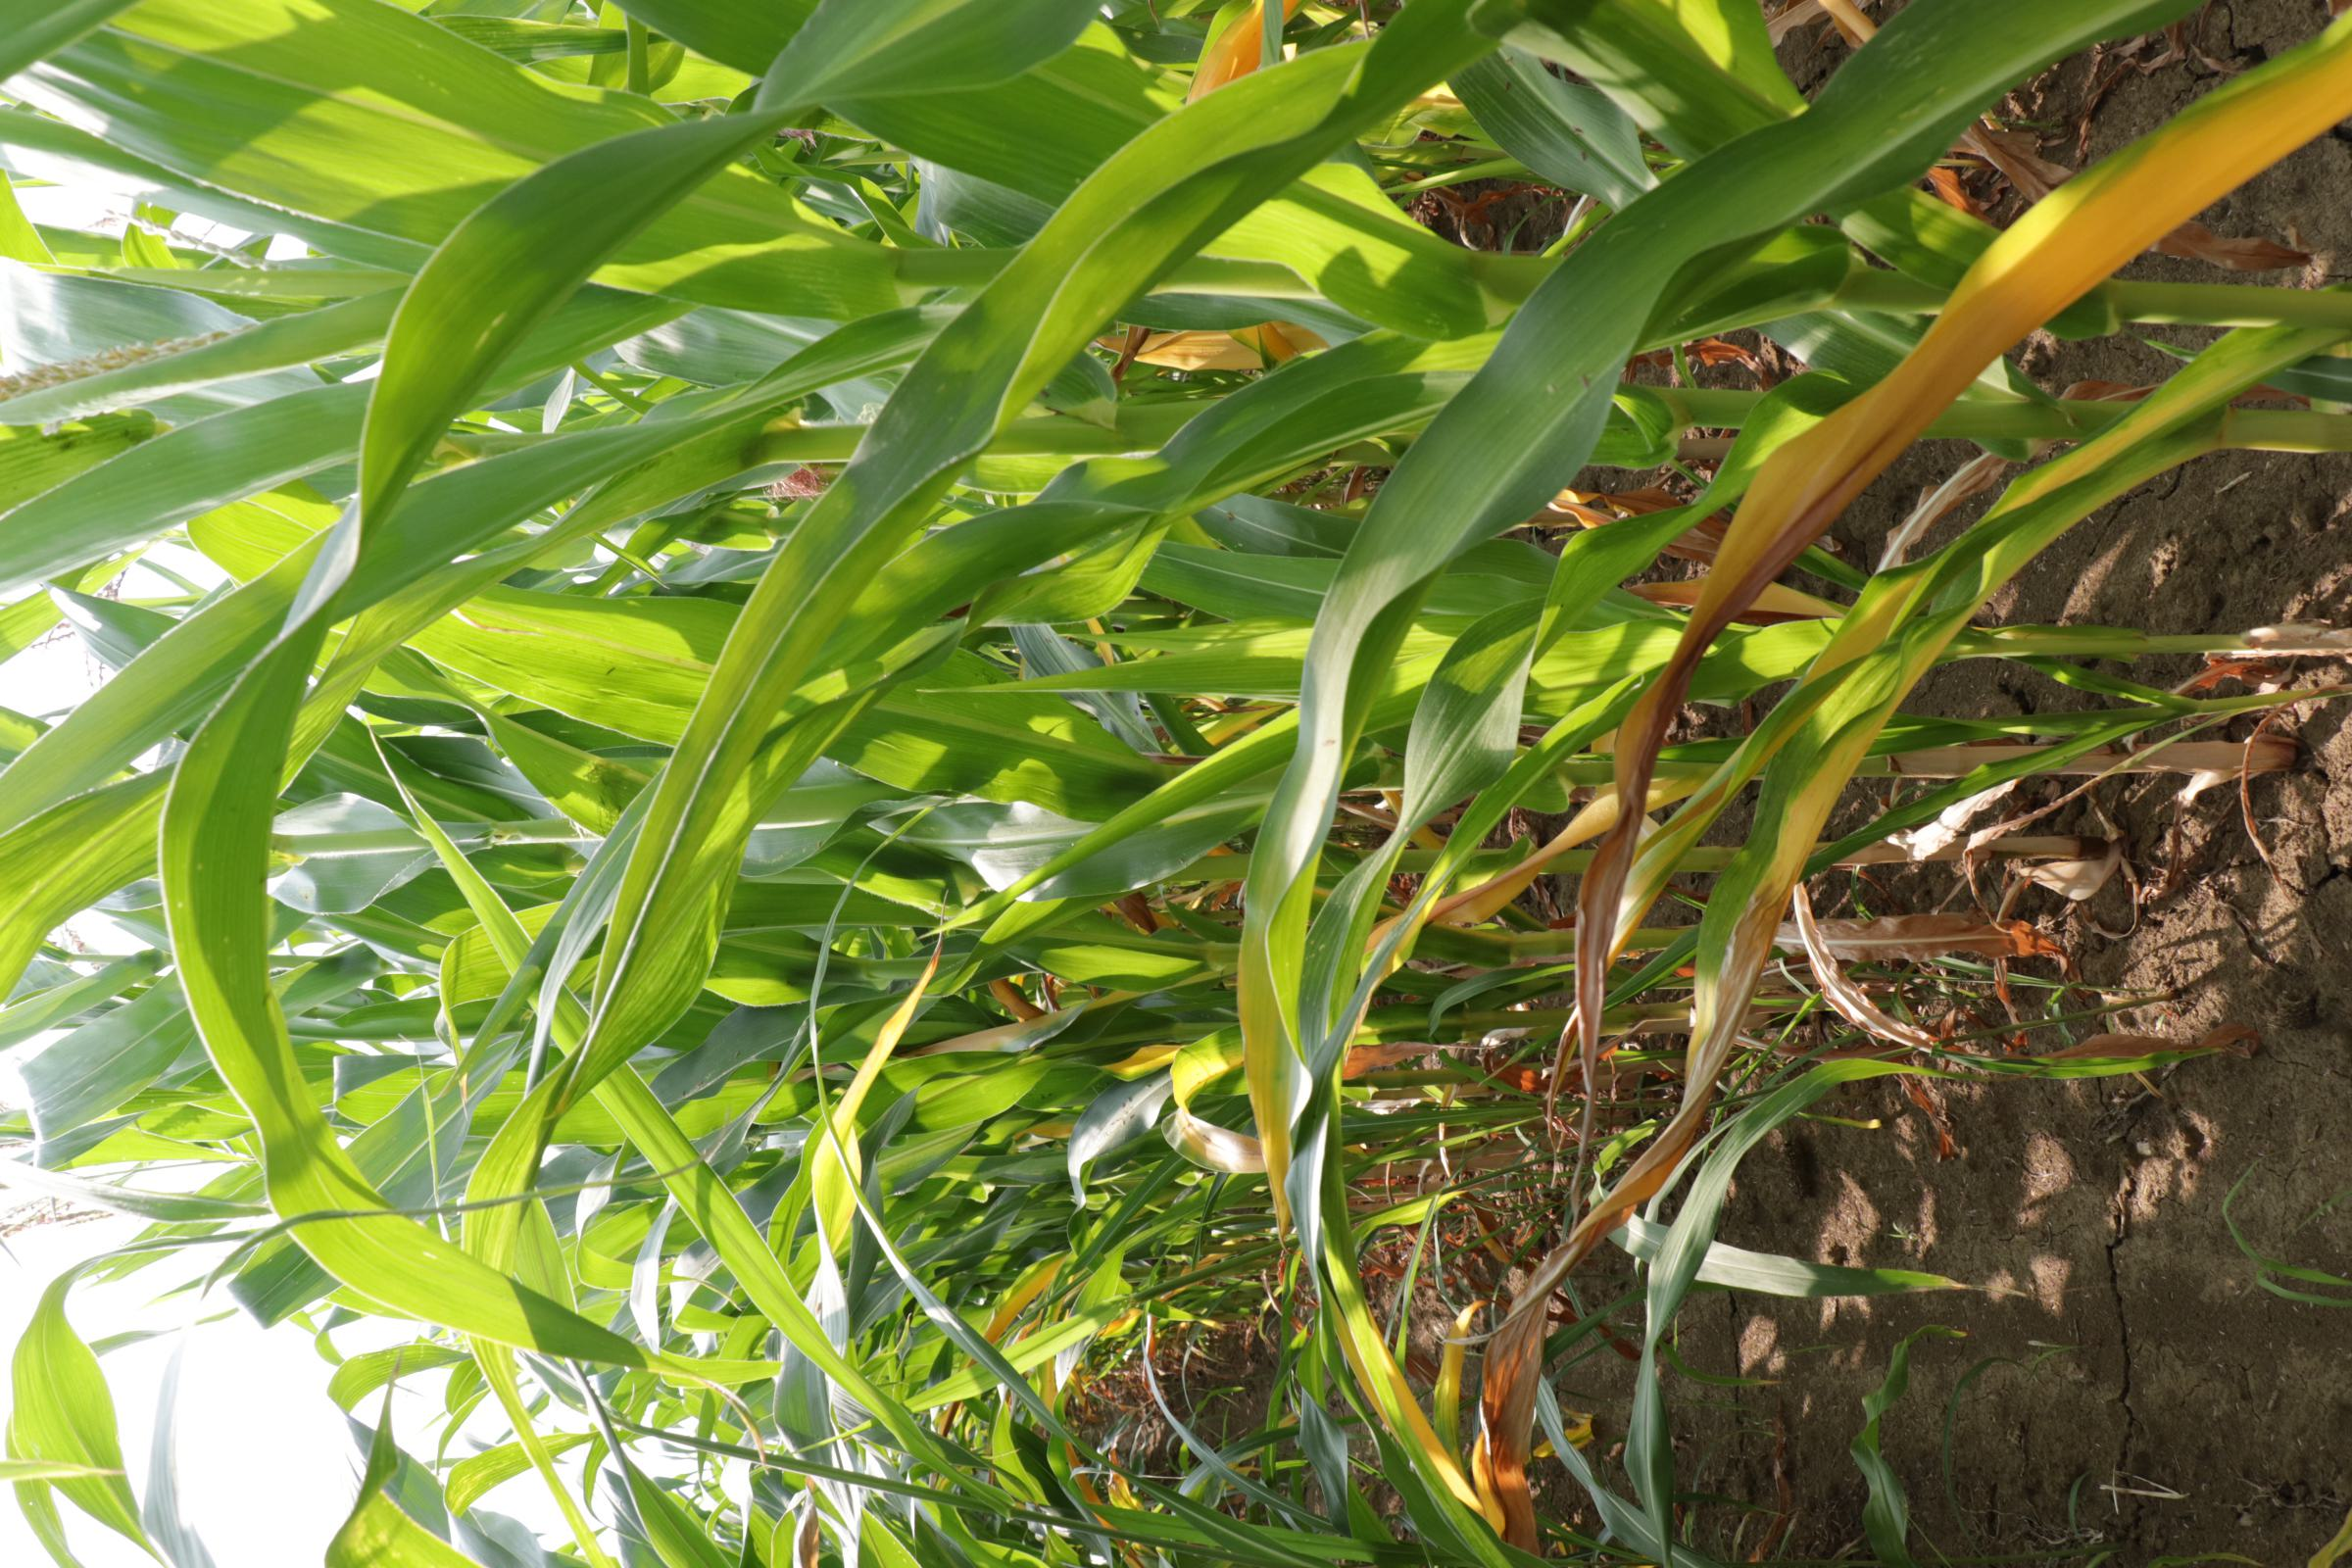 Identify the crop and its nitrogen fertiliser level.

maize, reduced nitrogen fertilisation
